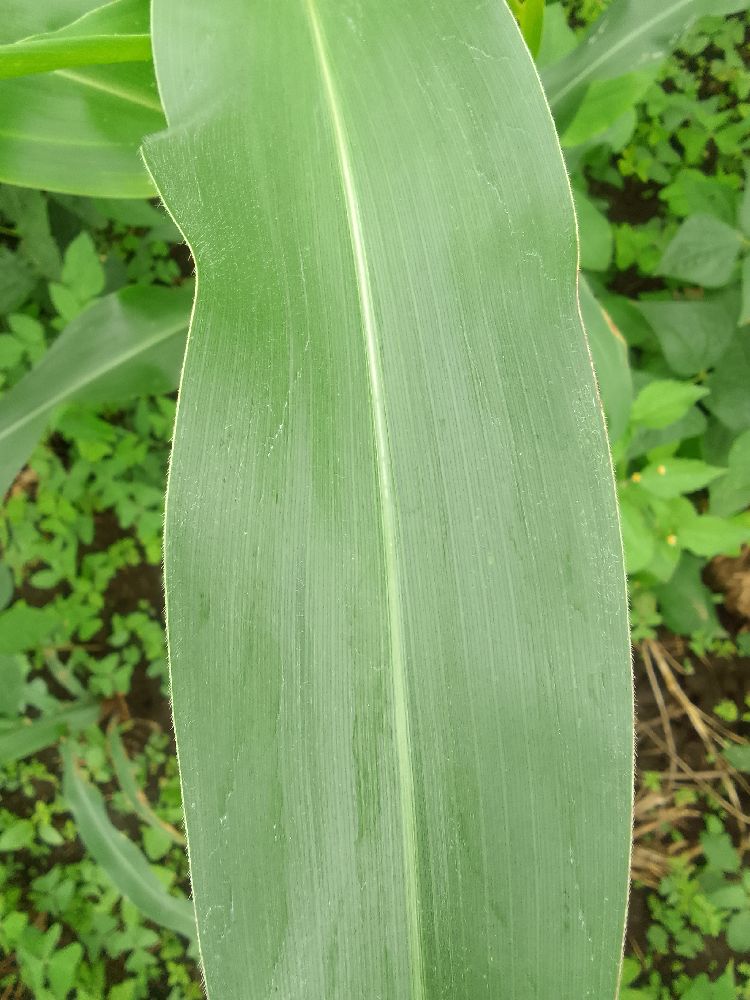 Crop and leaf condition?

maize, healthy
